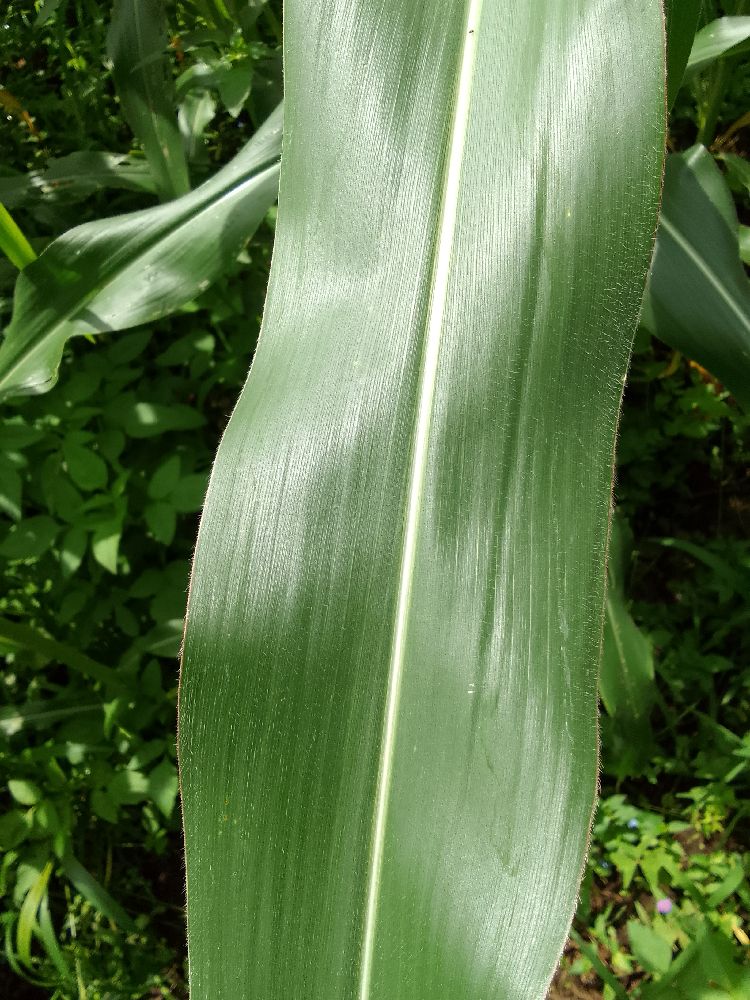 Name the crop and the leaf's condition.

maize, healthy
